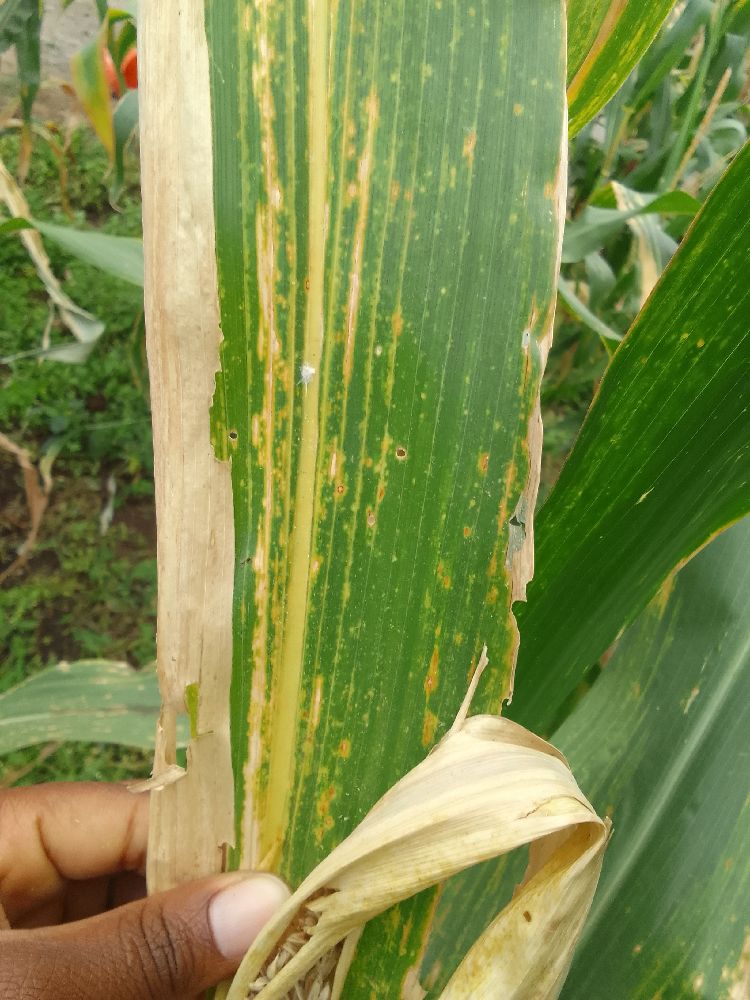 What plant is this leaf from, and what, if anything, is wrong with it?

maize, maize lethal necrosis
